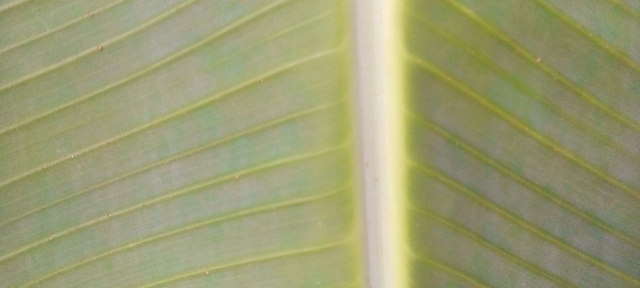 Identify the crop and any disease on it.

banana, healthy
